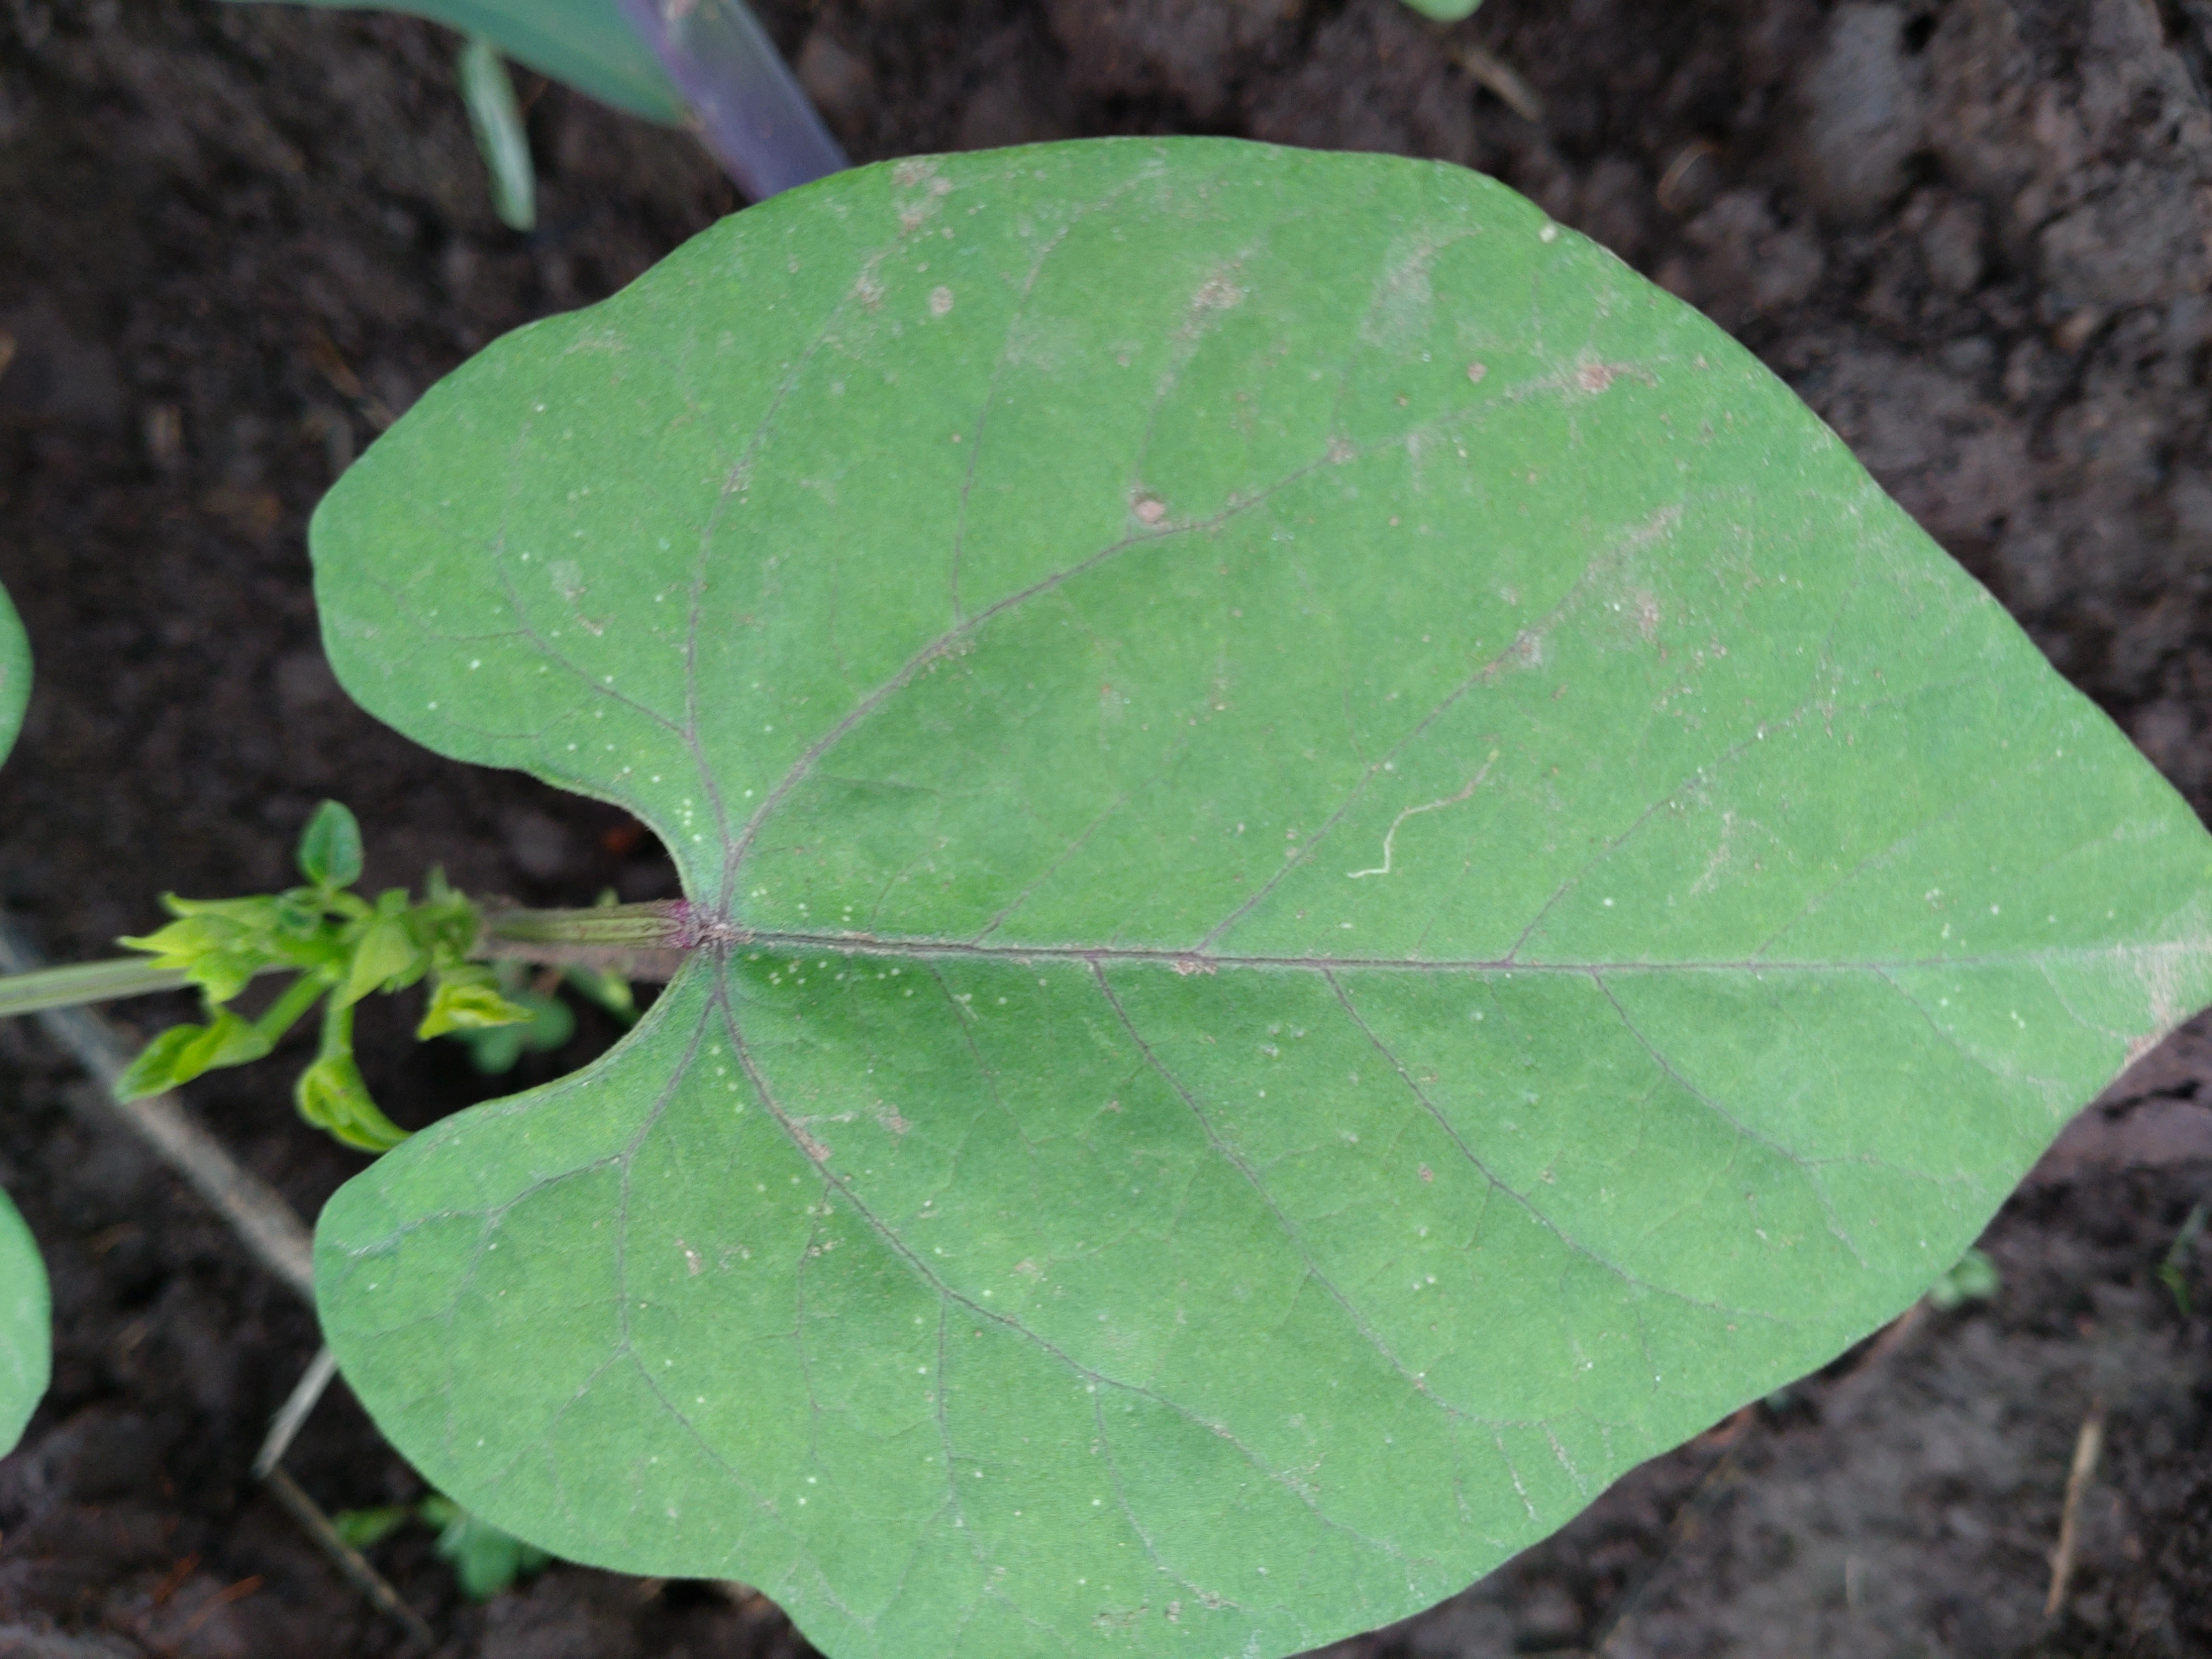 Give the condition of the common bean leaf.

healthy
